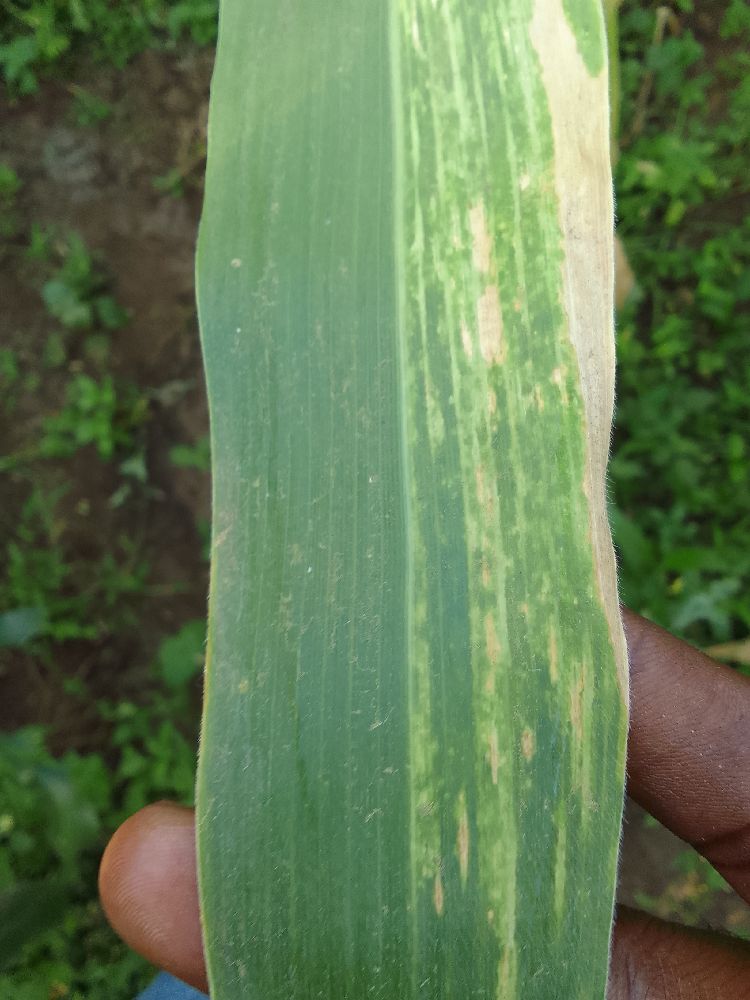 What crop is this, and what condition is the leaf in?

maize, maize lethal necrosis
